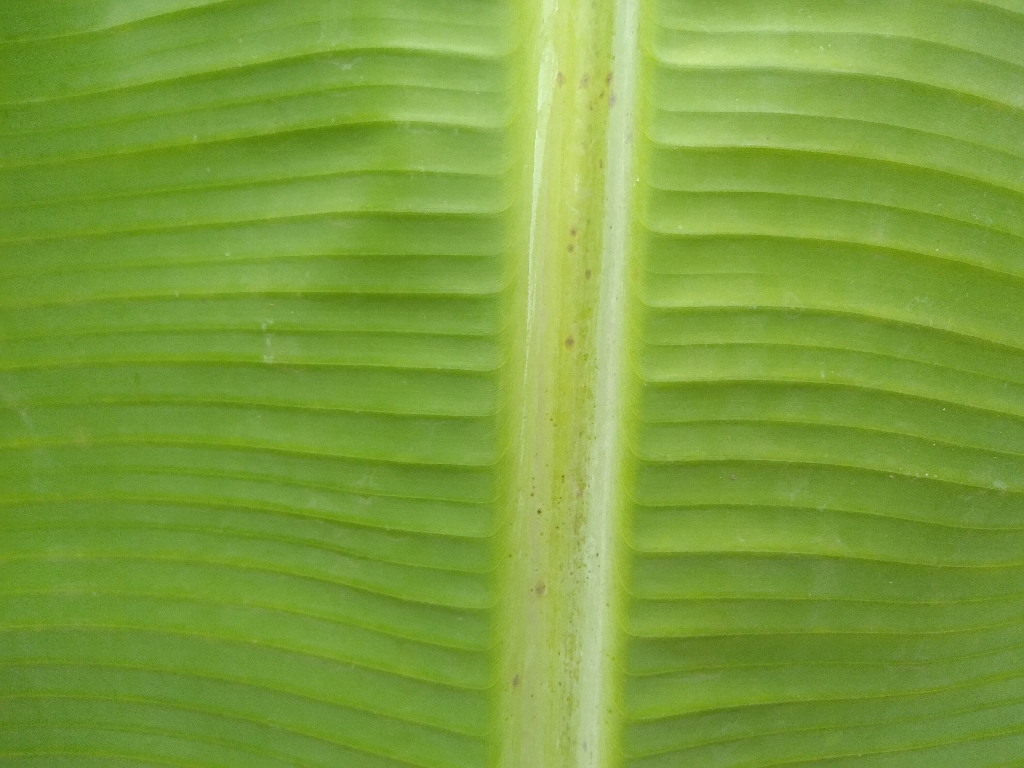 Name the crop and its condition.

banana, healthy
